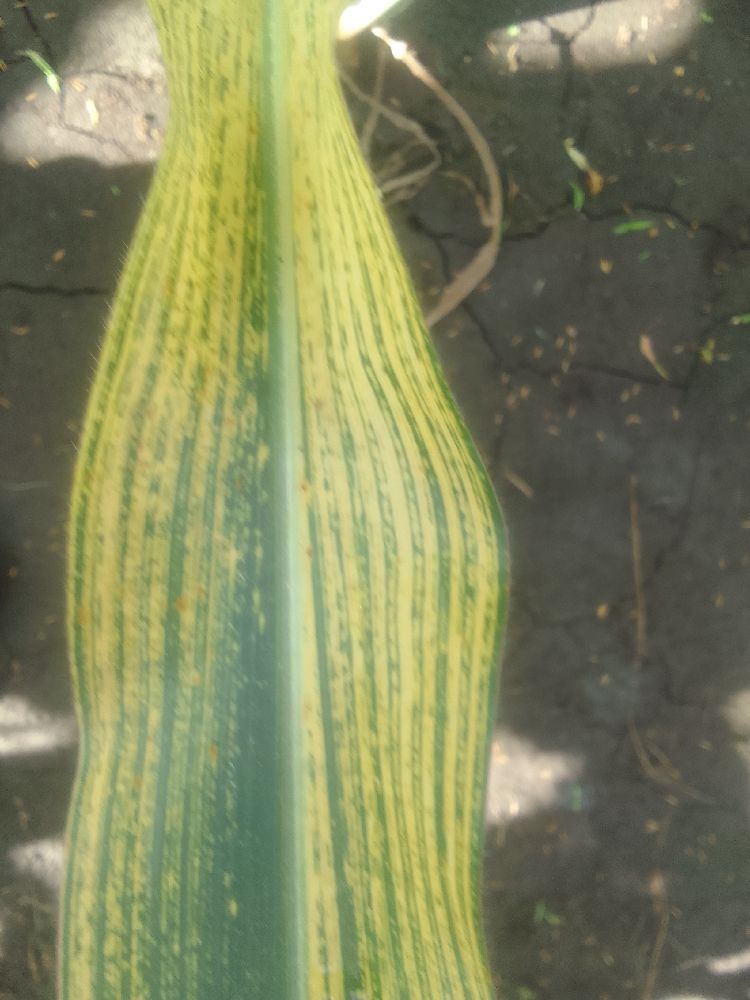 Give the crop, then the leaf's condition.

maize, maize streak virus
